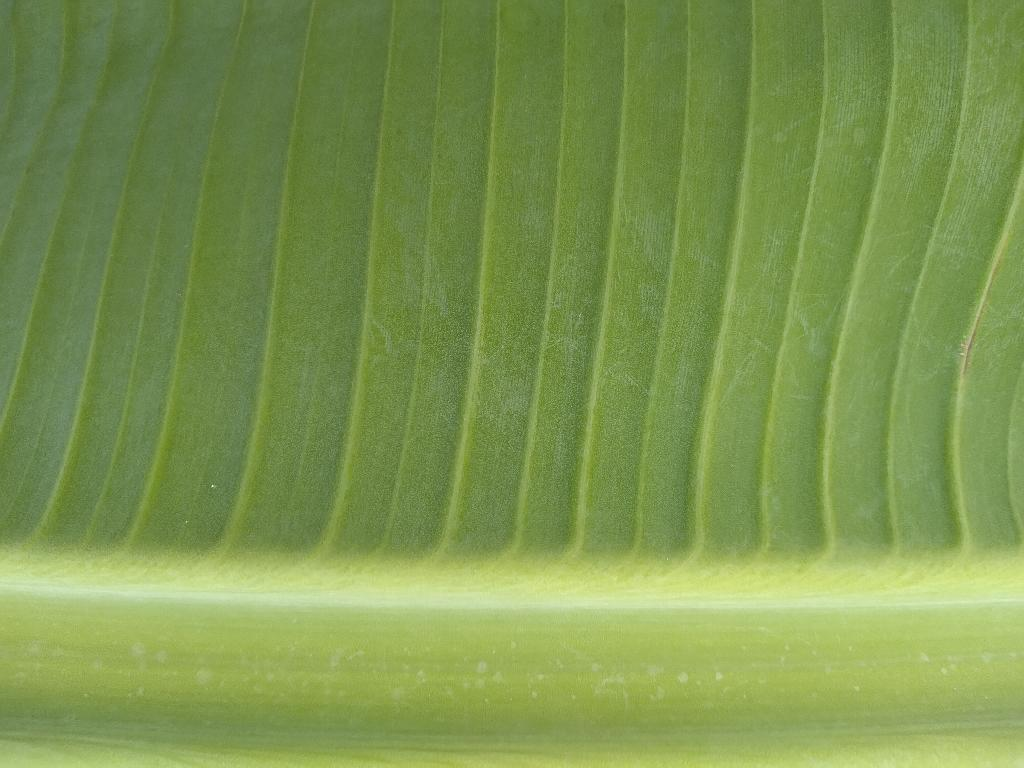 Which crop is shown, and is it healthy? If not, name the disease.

banana, healthy
